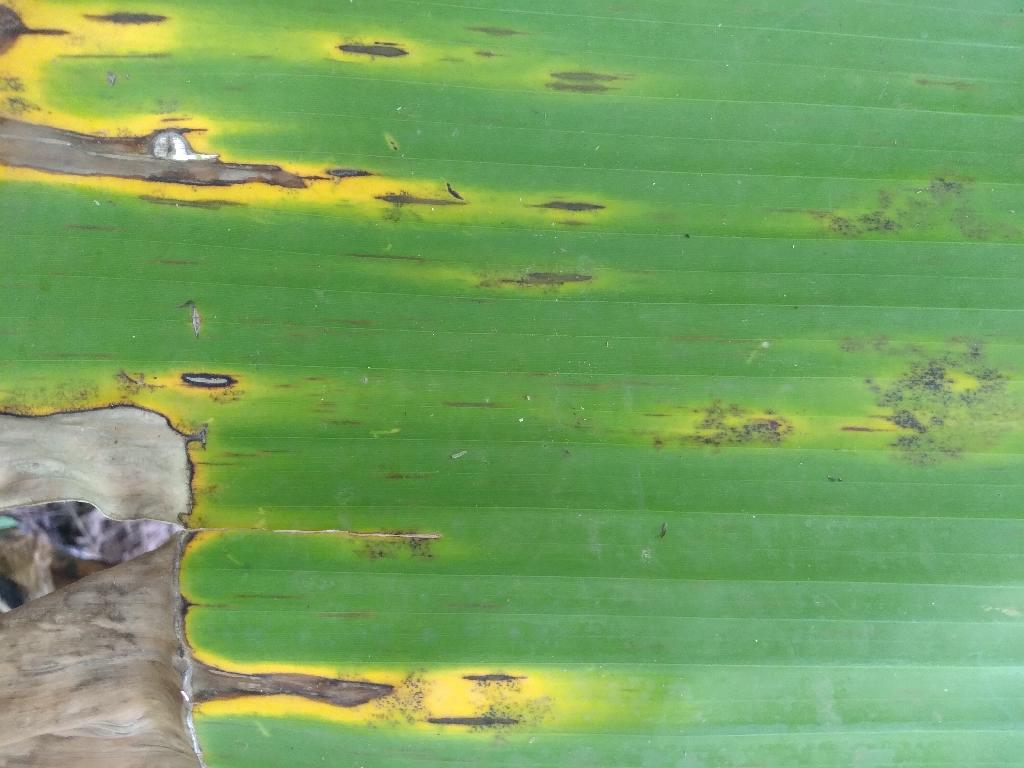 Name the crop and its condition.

banana, black sigatoka
